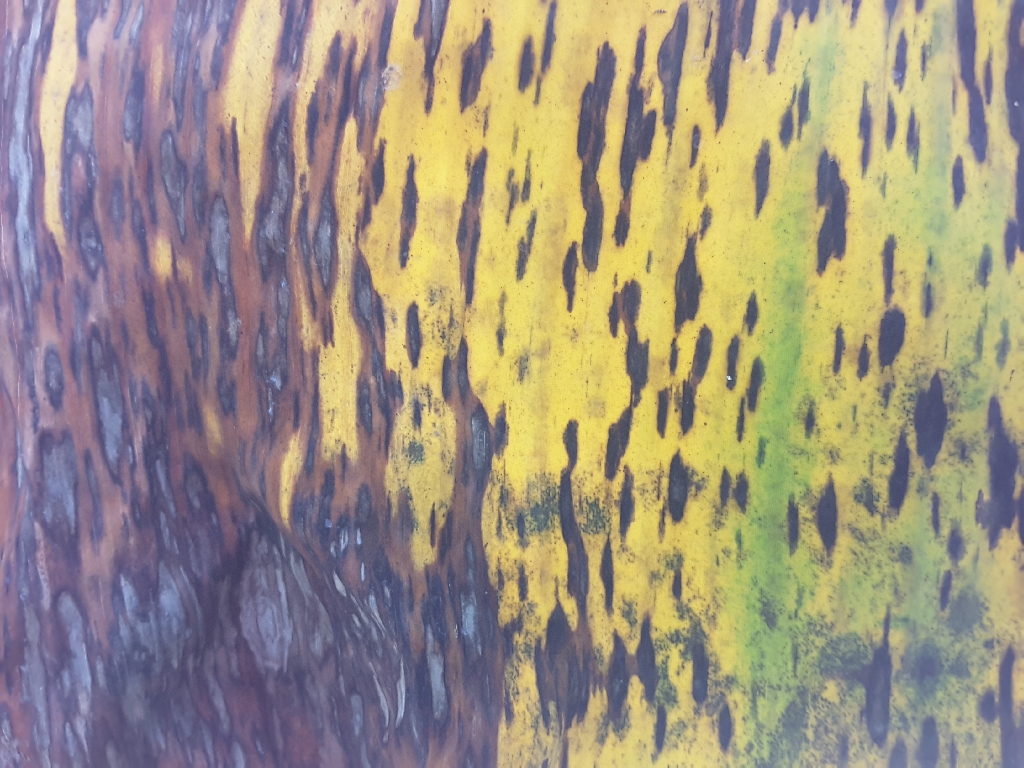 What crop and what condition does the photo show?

banana, black sigatoka
